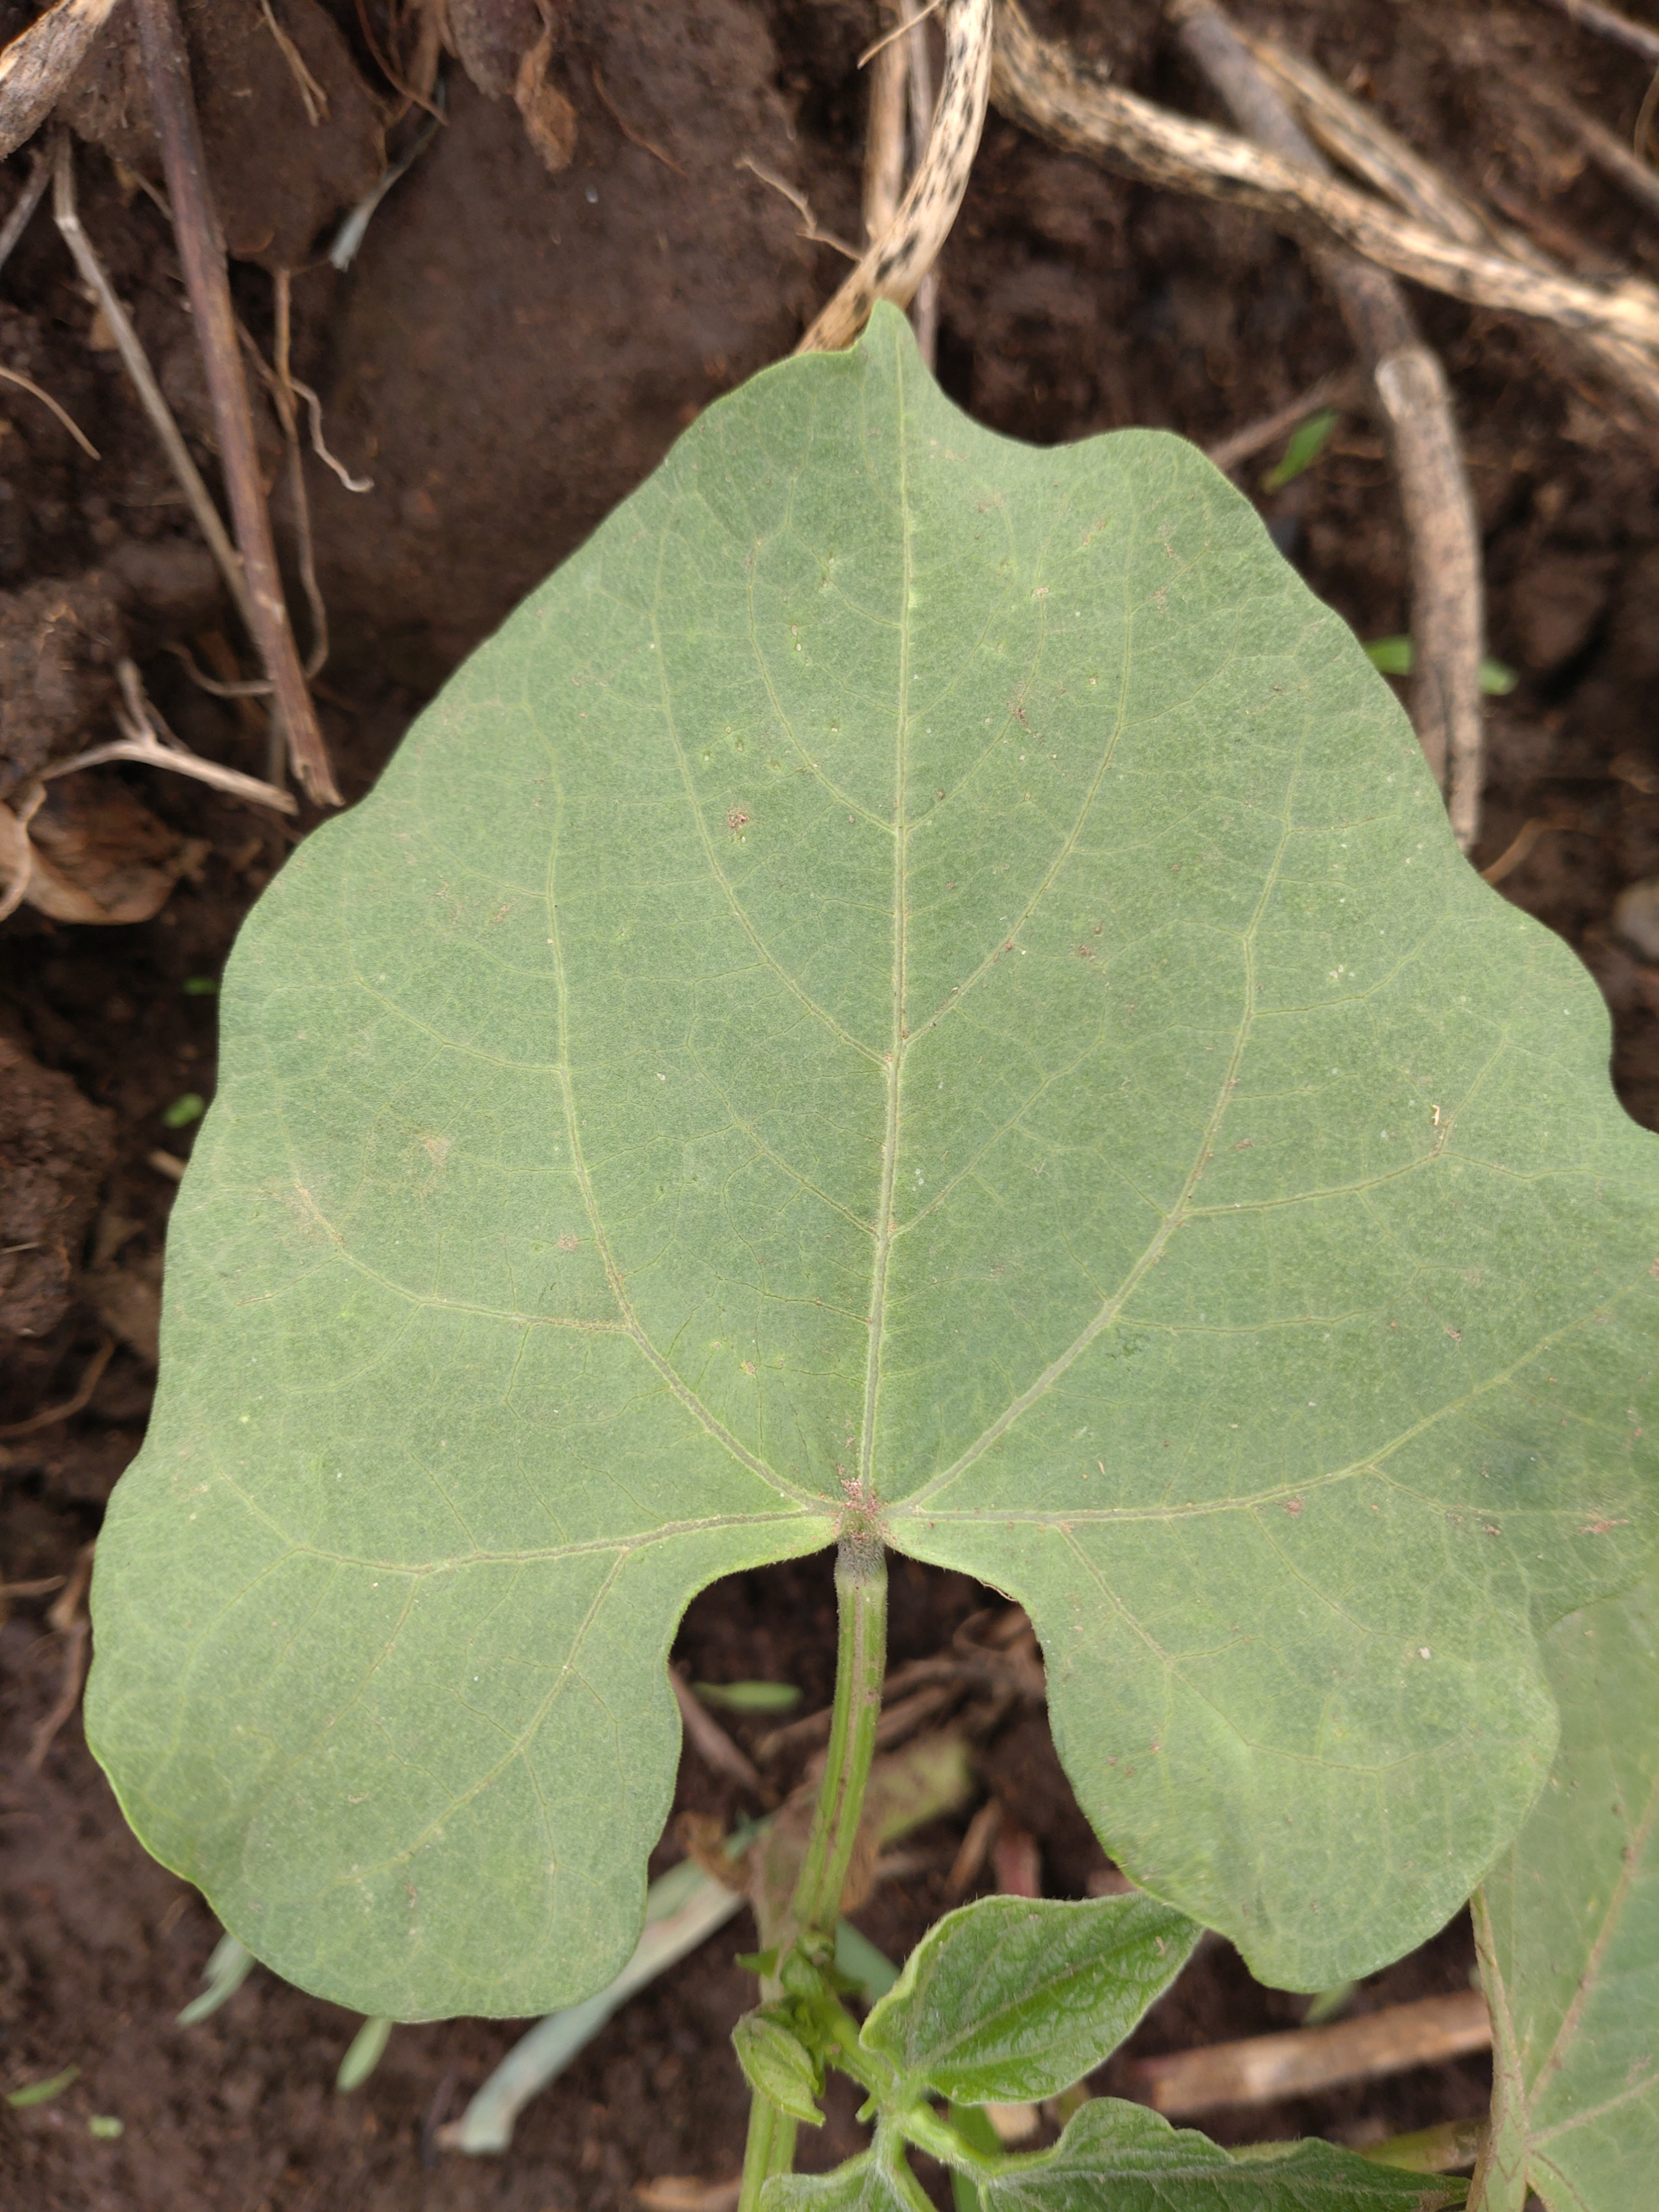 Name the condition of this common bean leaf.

healthy
